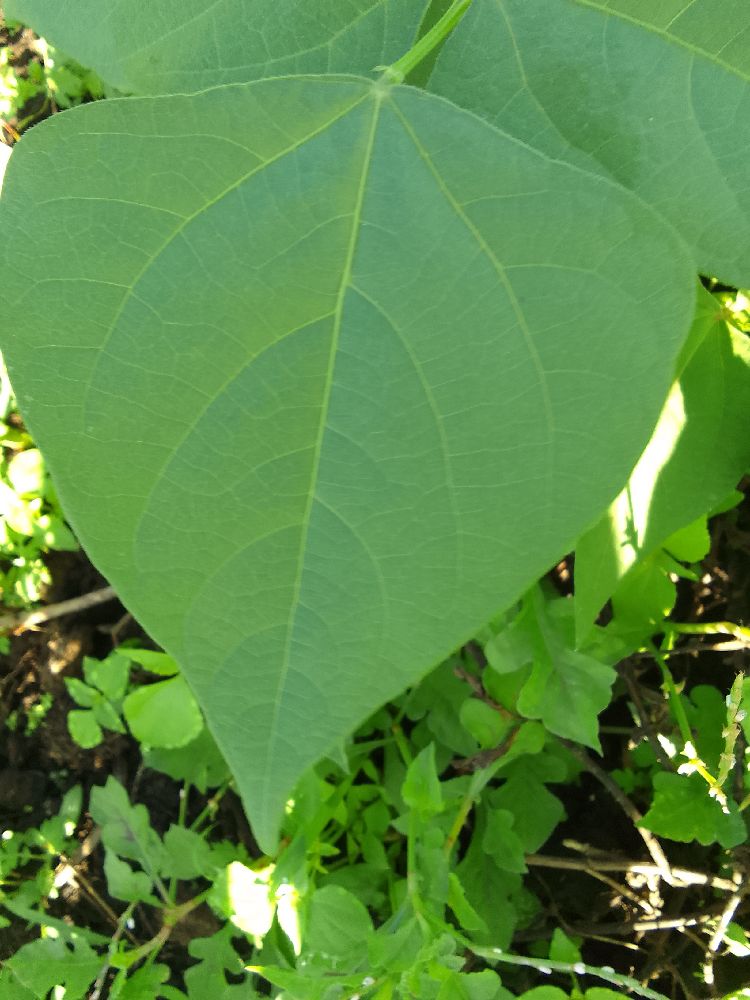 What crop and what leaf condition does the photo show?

common bean, healthy
